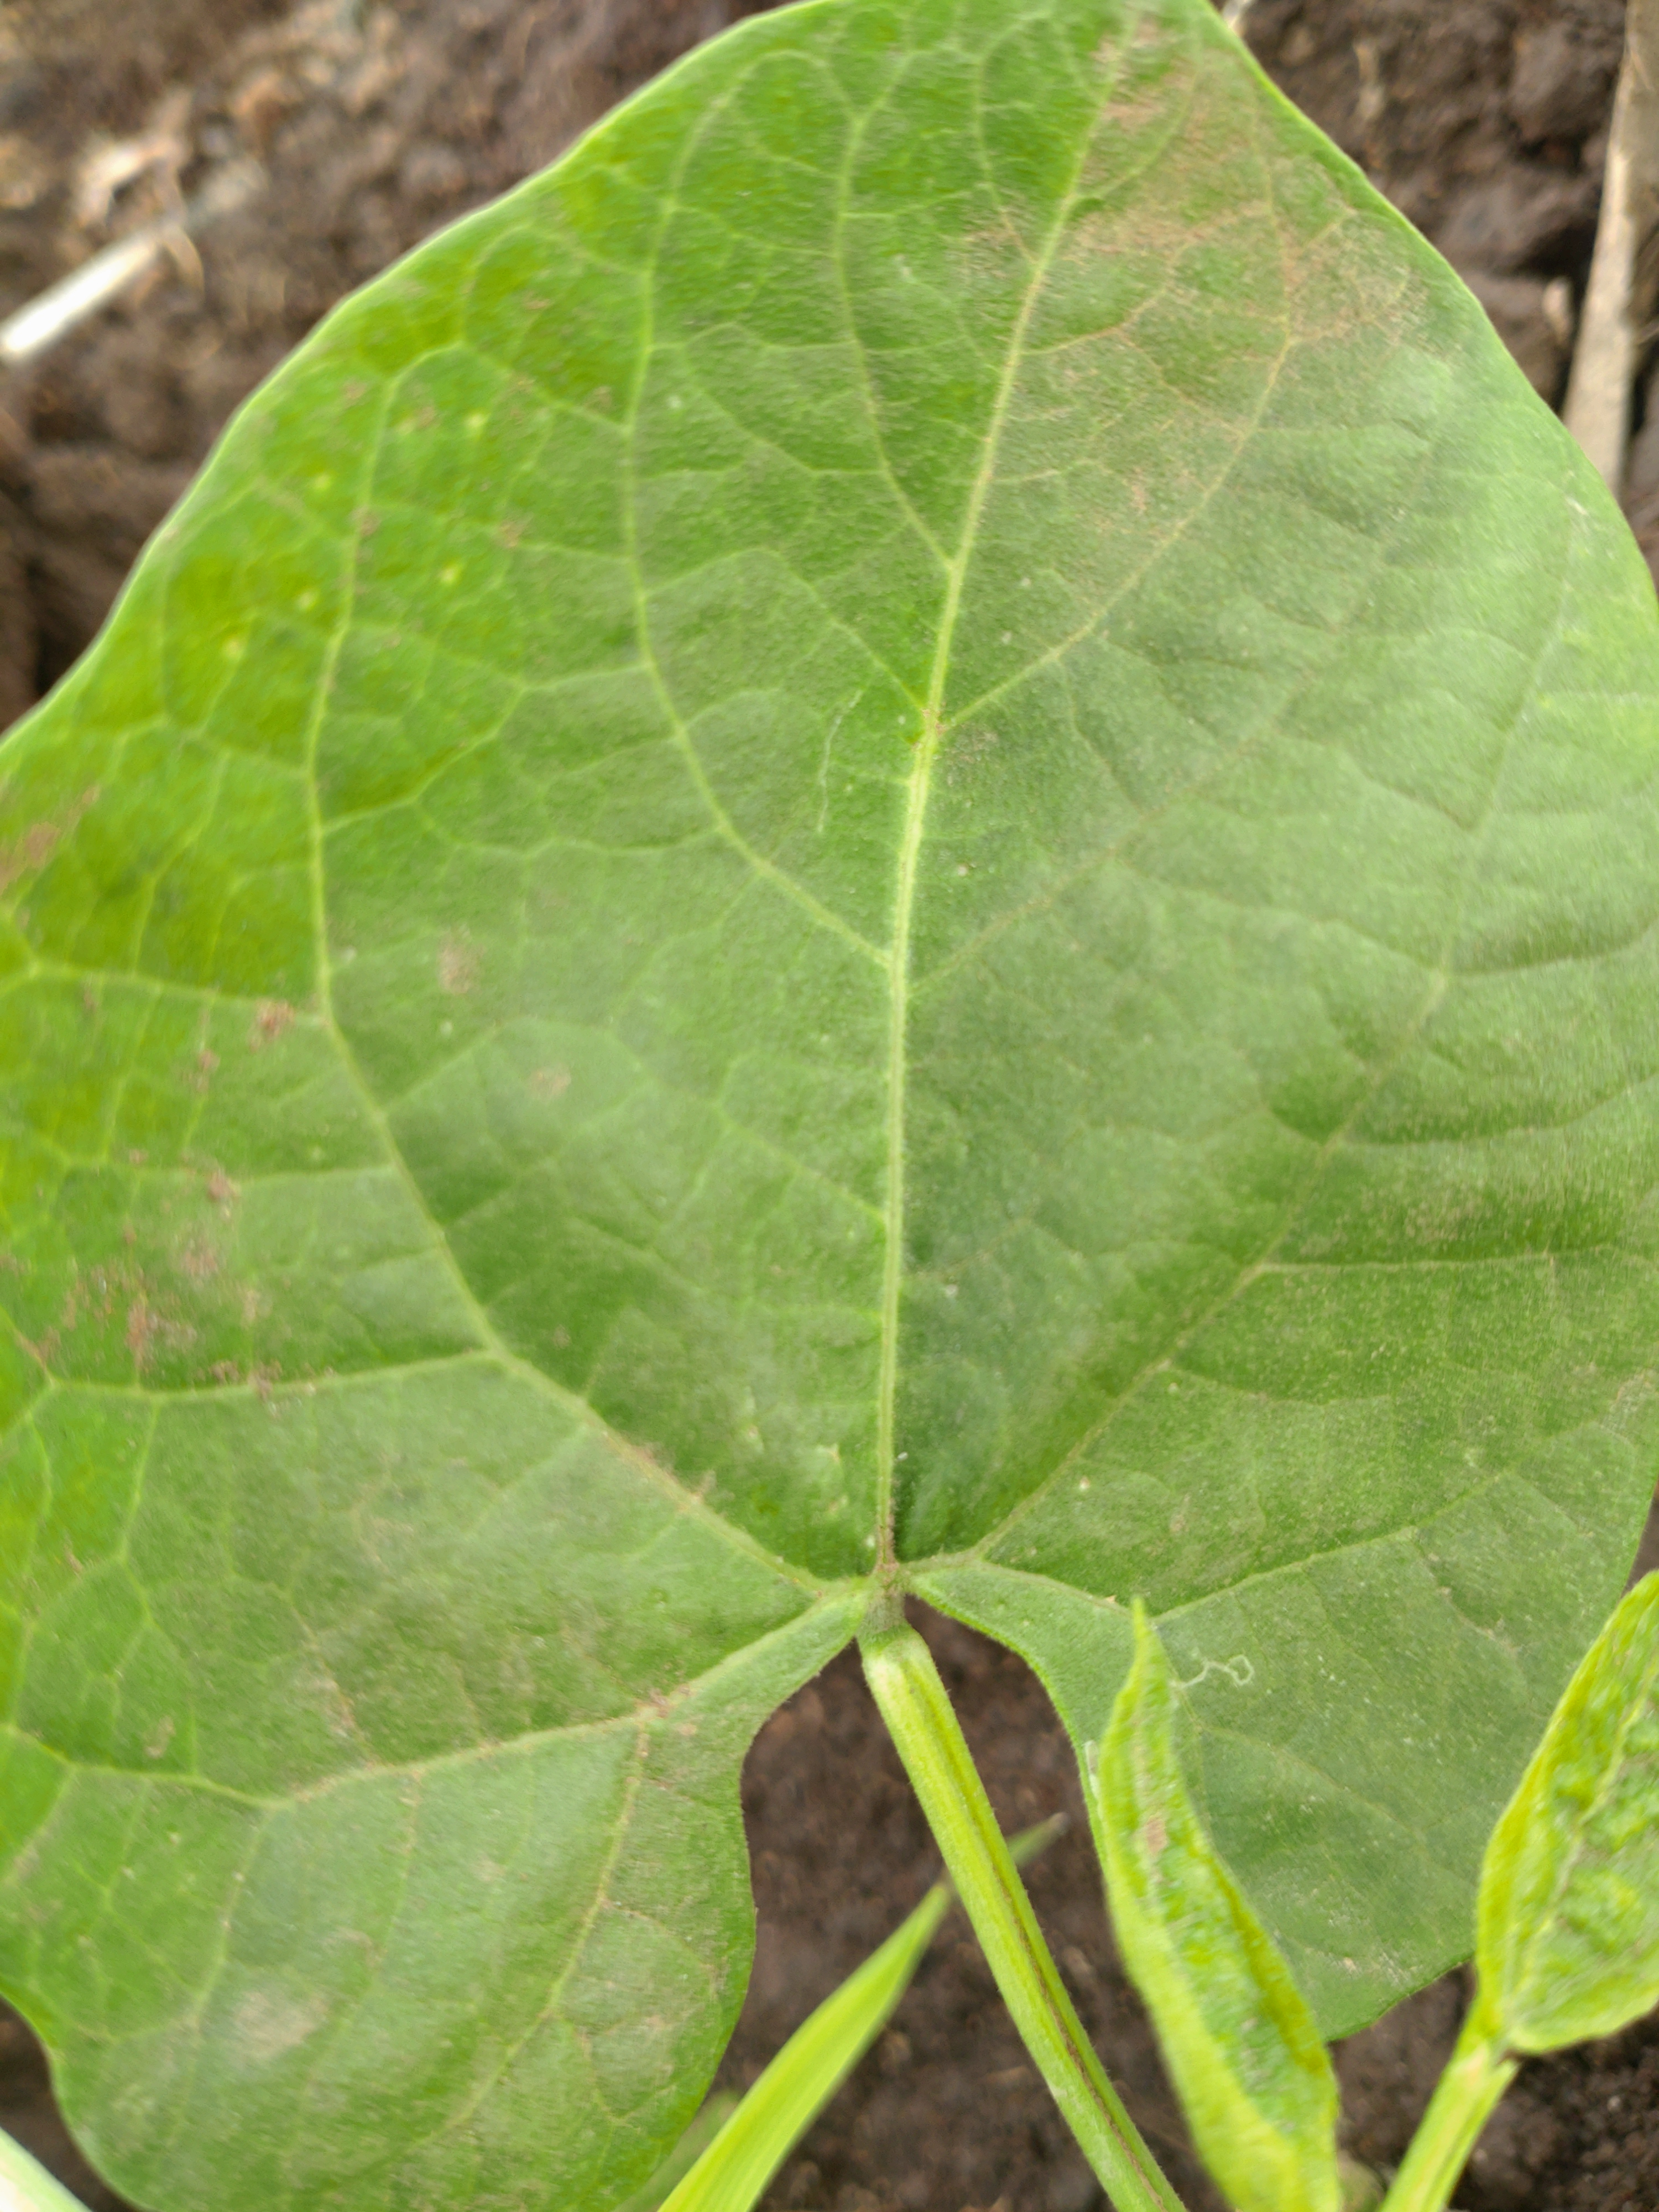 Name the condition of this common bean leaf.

healthy
